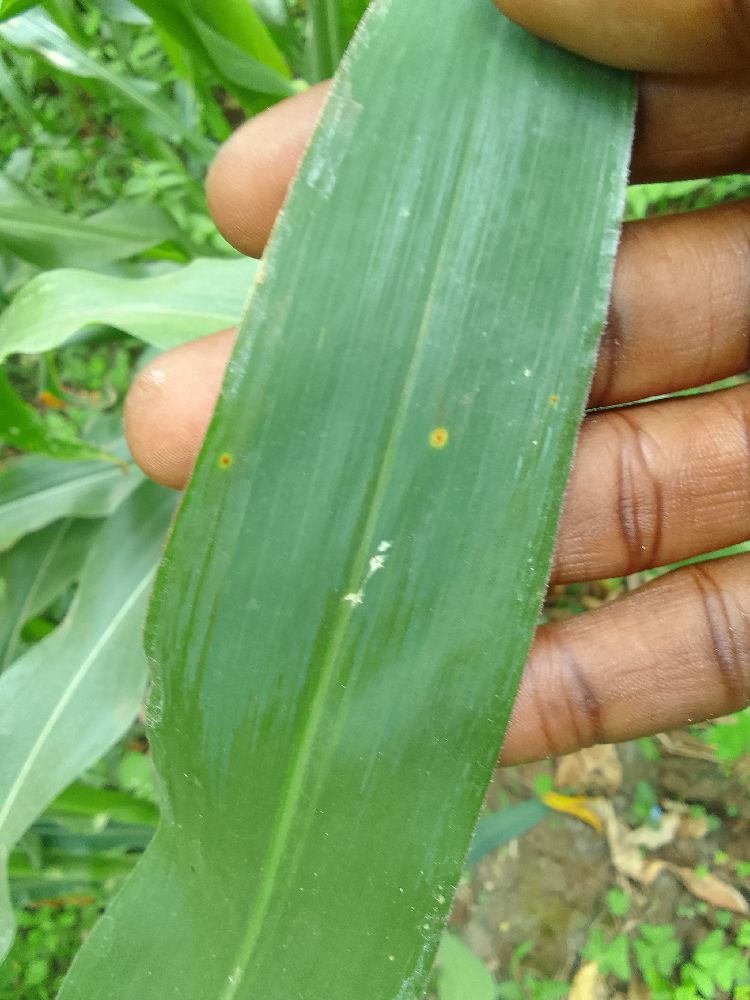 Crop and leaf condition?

maize, healthy
